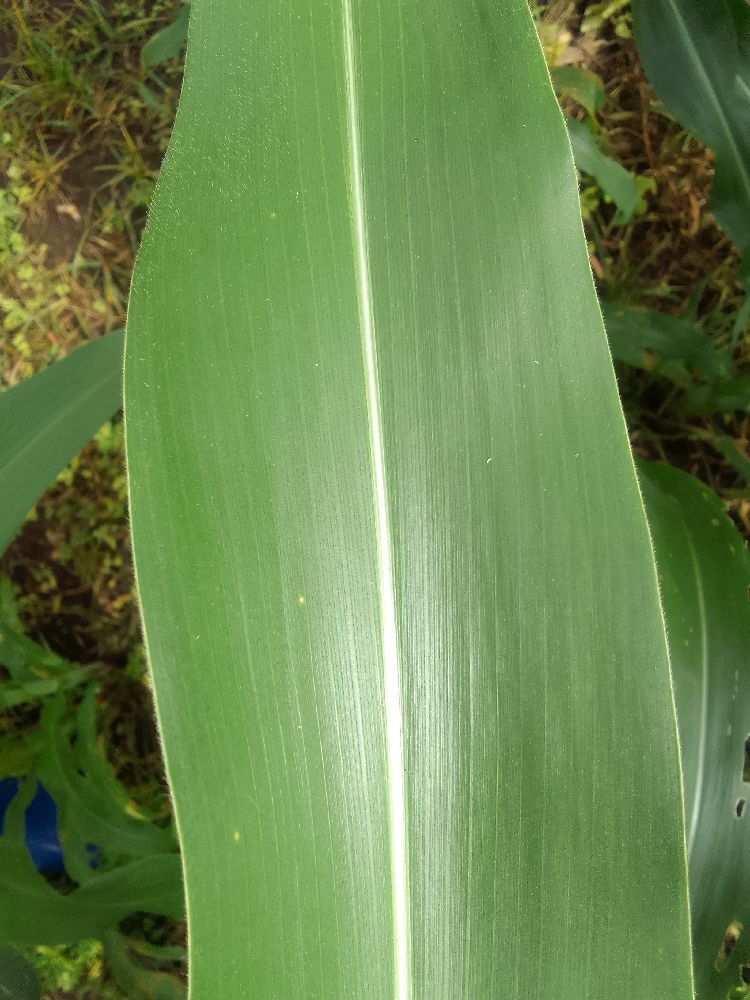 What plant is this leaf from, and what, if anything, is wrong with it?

maize, healthy
